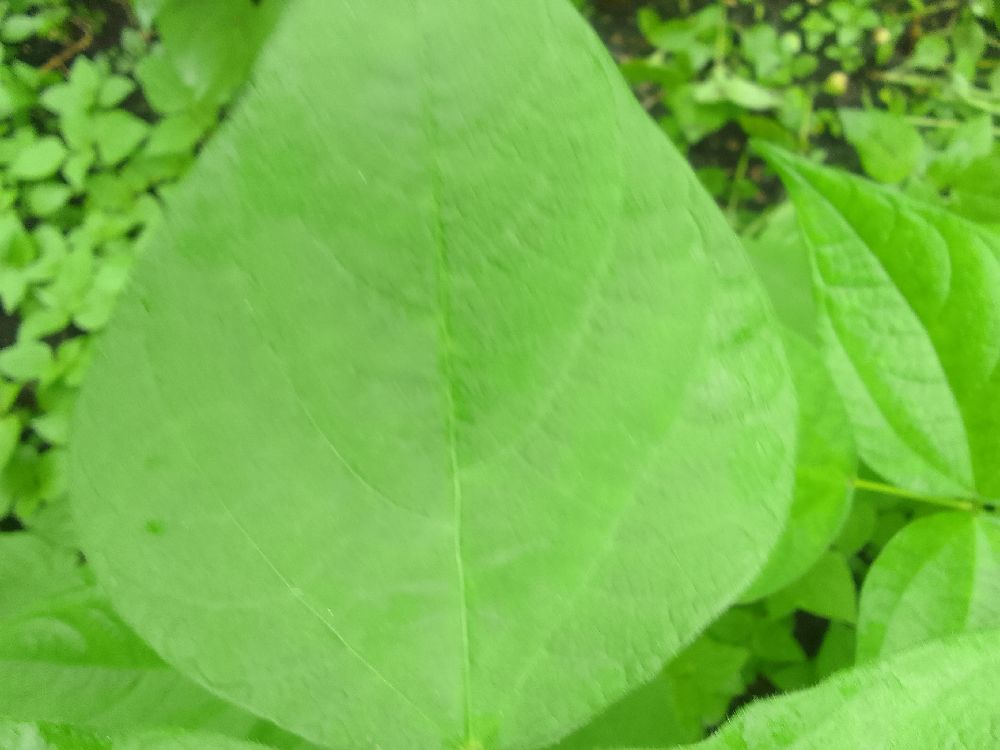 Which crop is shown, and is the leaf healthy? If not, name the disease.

common bean, healthy
